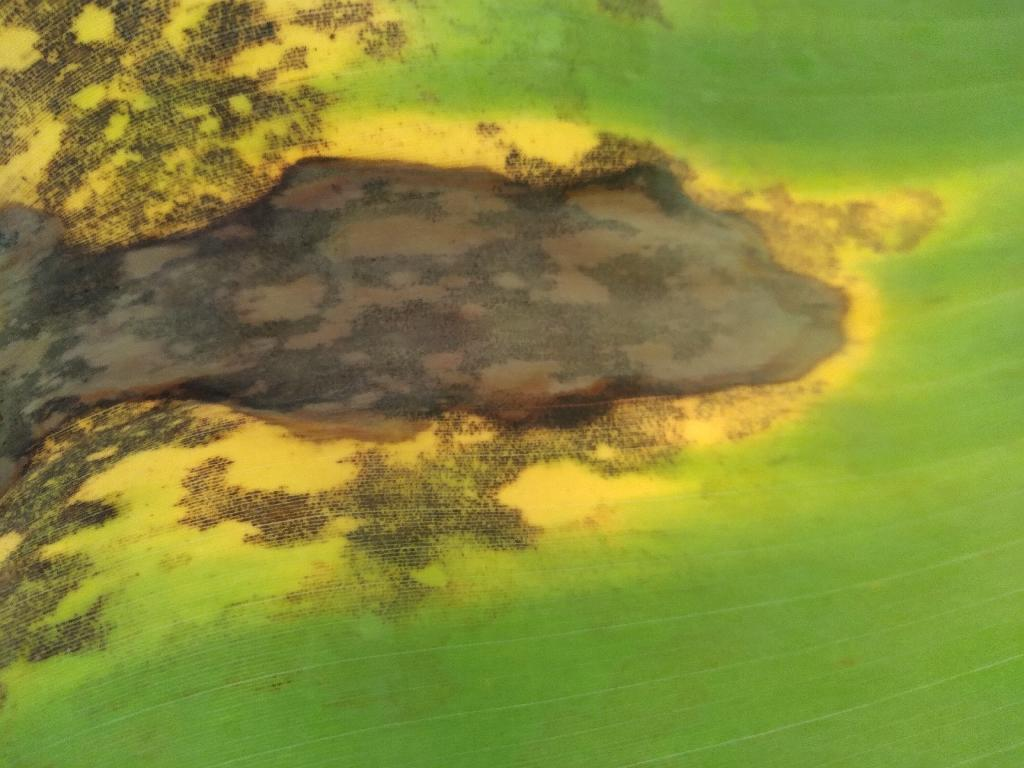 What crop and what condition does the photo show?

banana, black sigatoka
